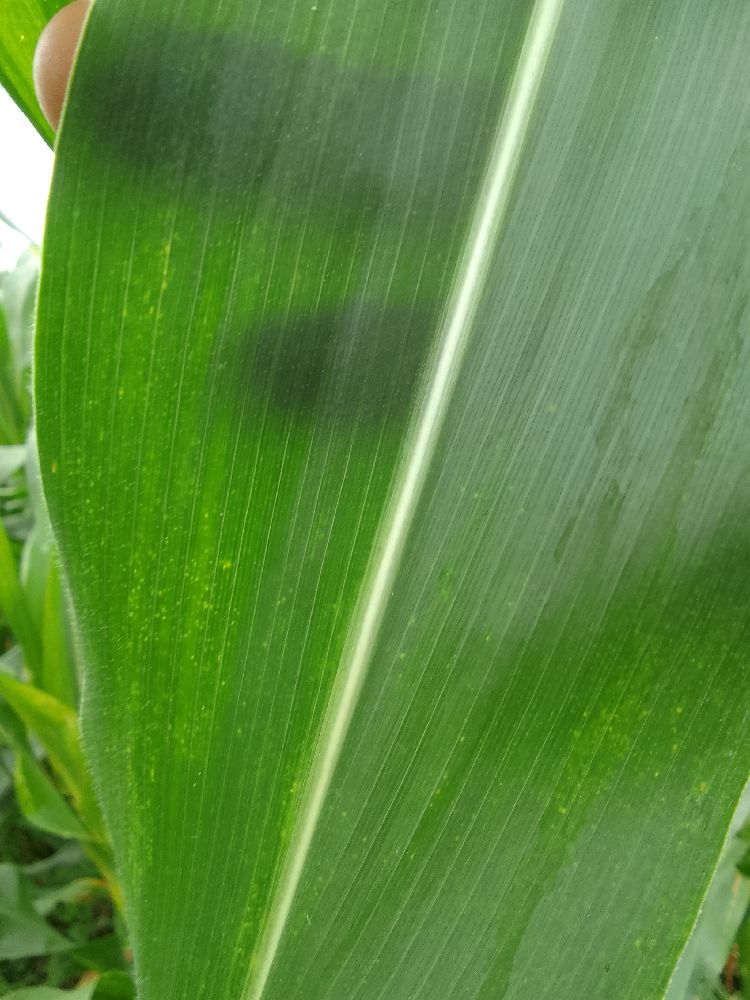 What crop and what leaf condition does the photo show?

maize, healthy
